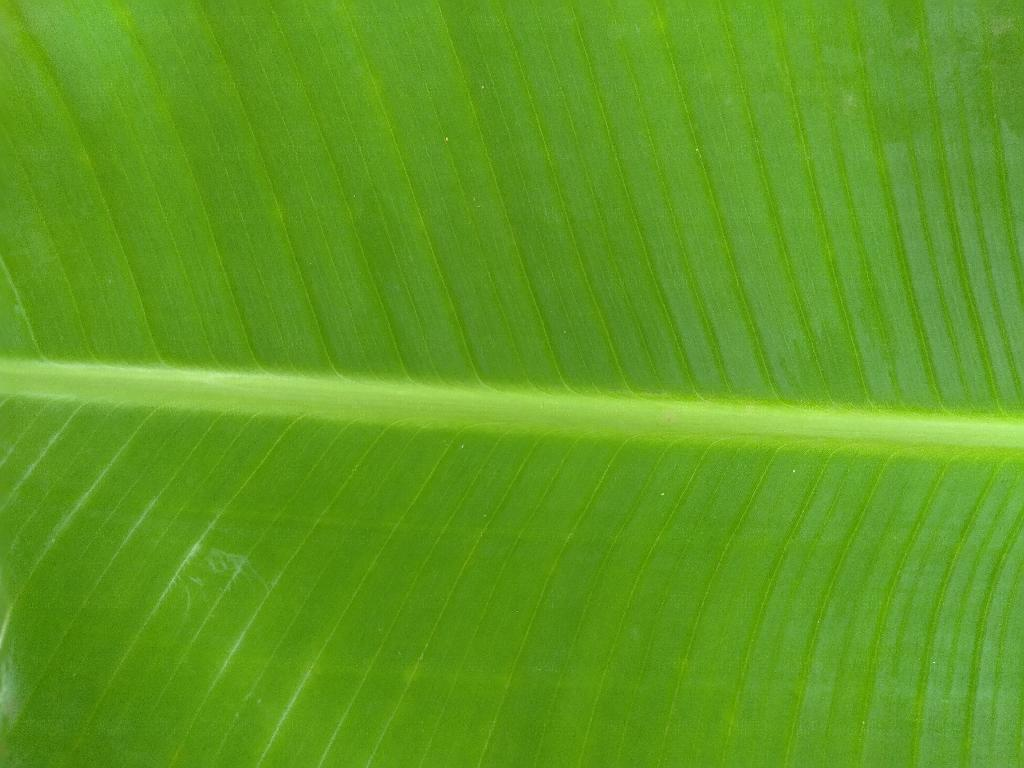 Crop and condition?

banana, healthy
